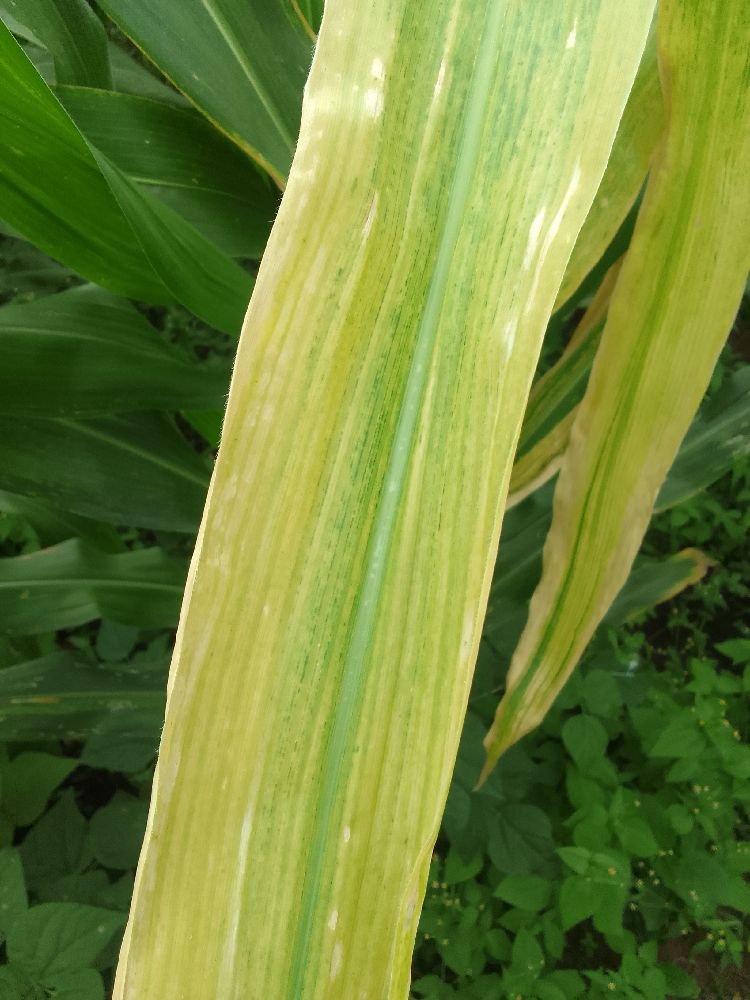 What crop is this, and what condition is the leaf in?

maize, maize lethal necrosis
